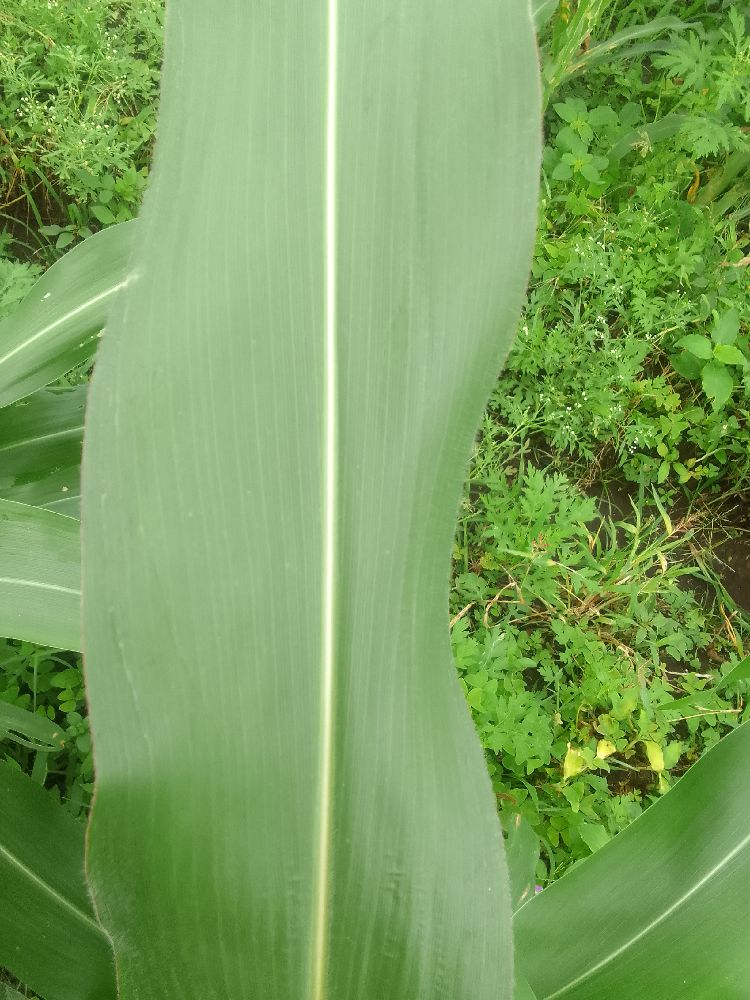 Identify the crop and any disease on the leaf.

maize, healthy
